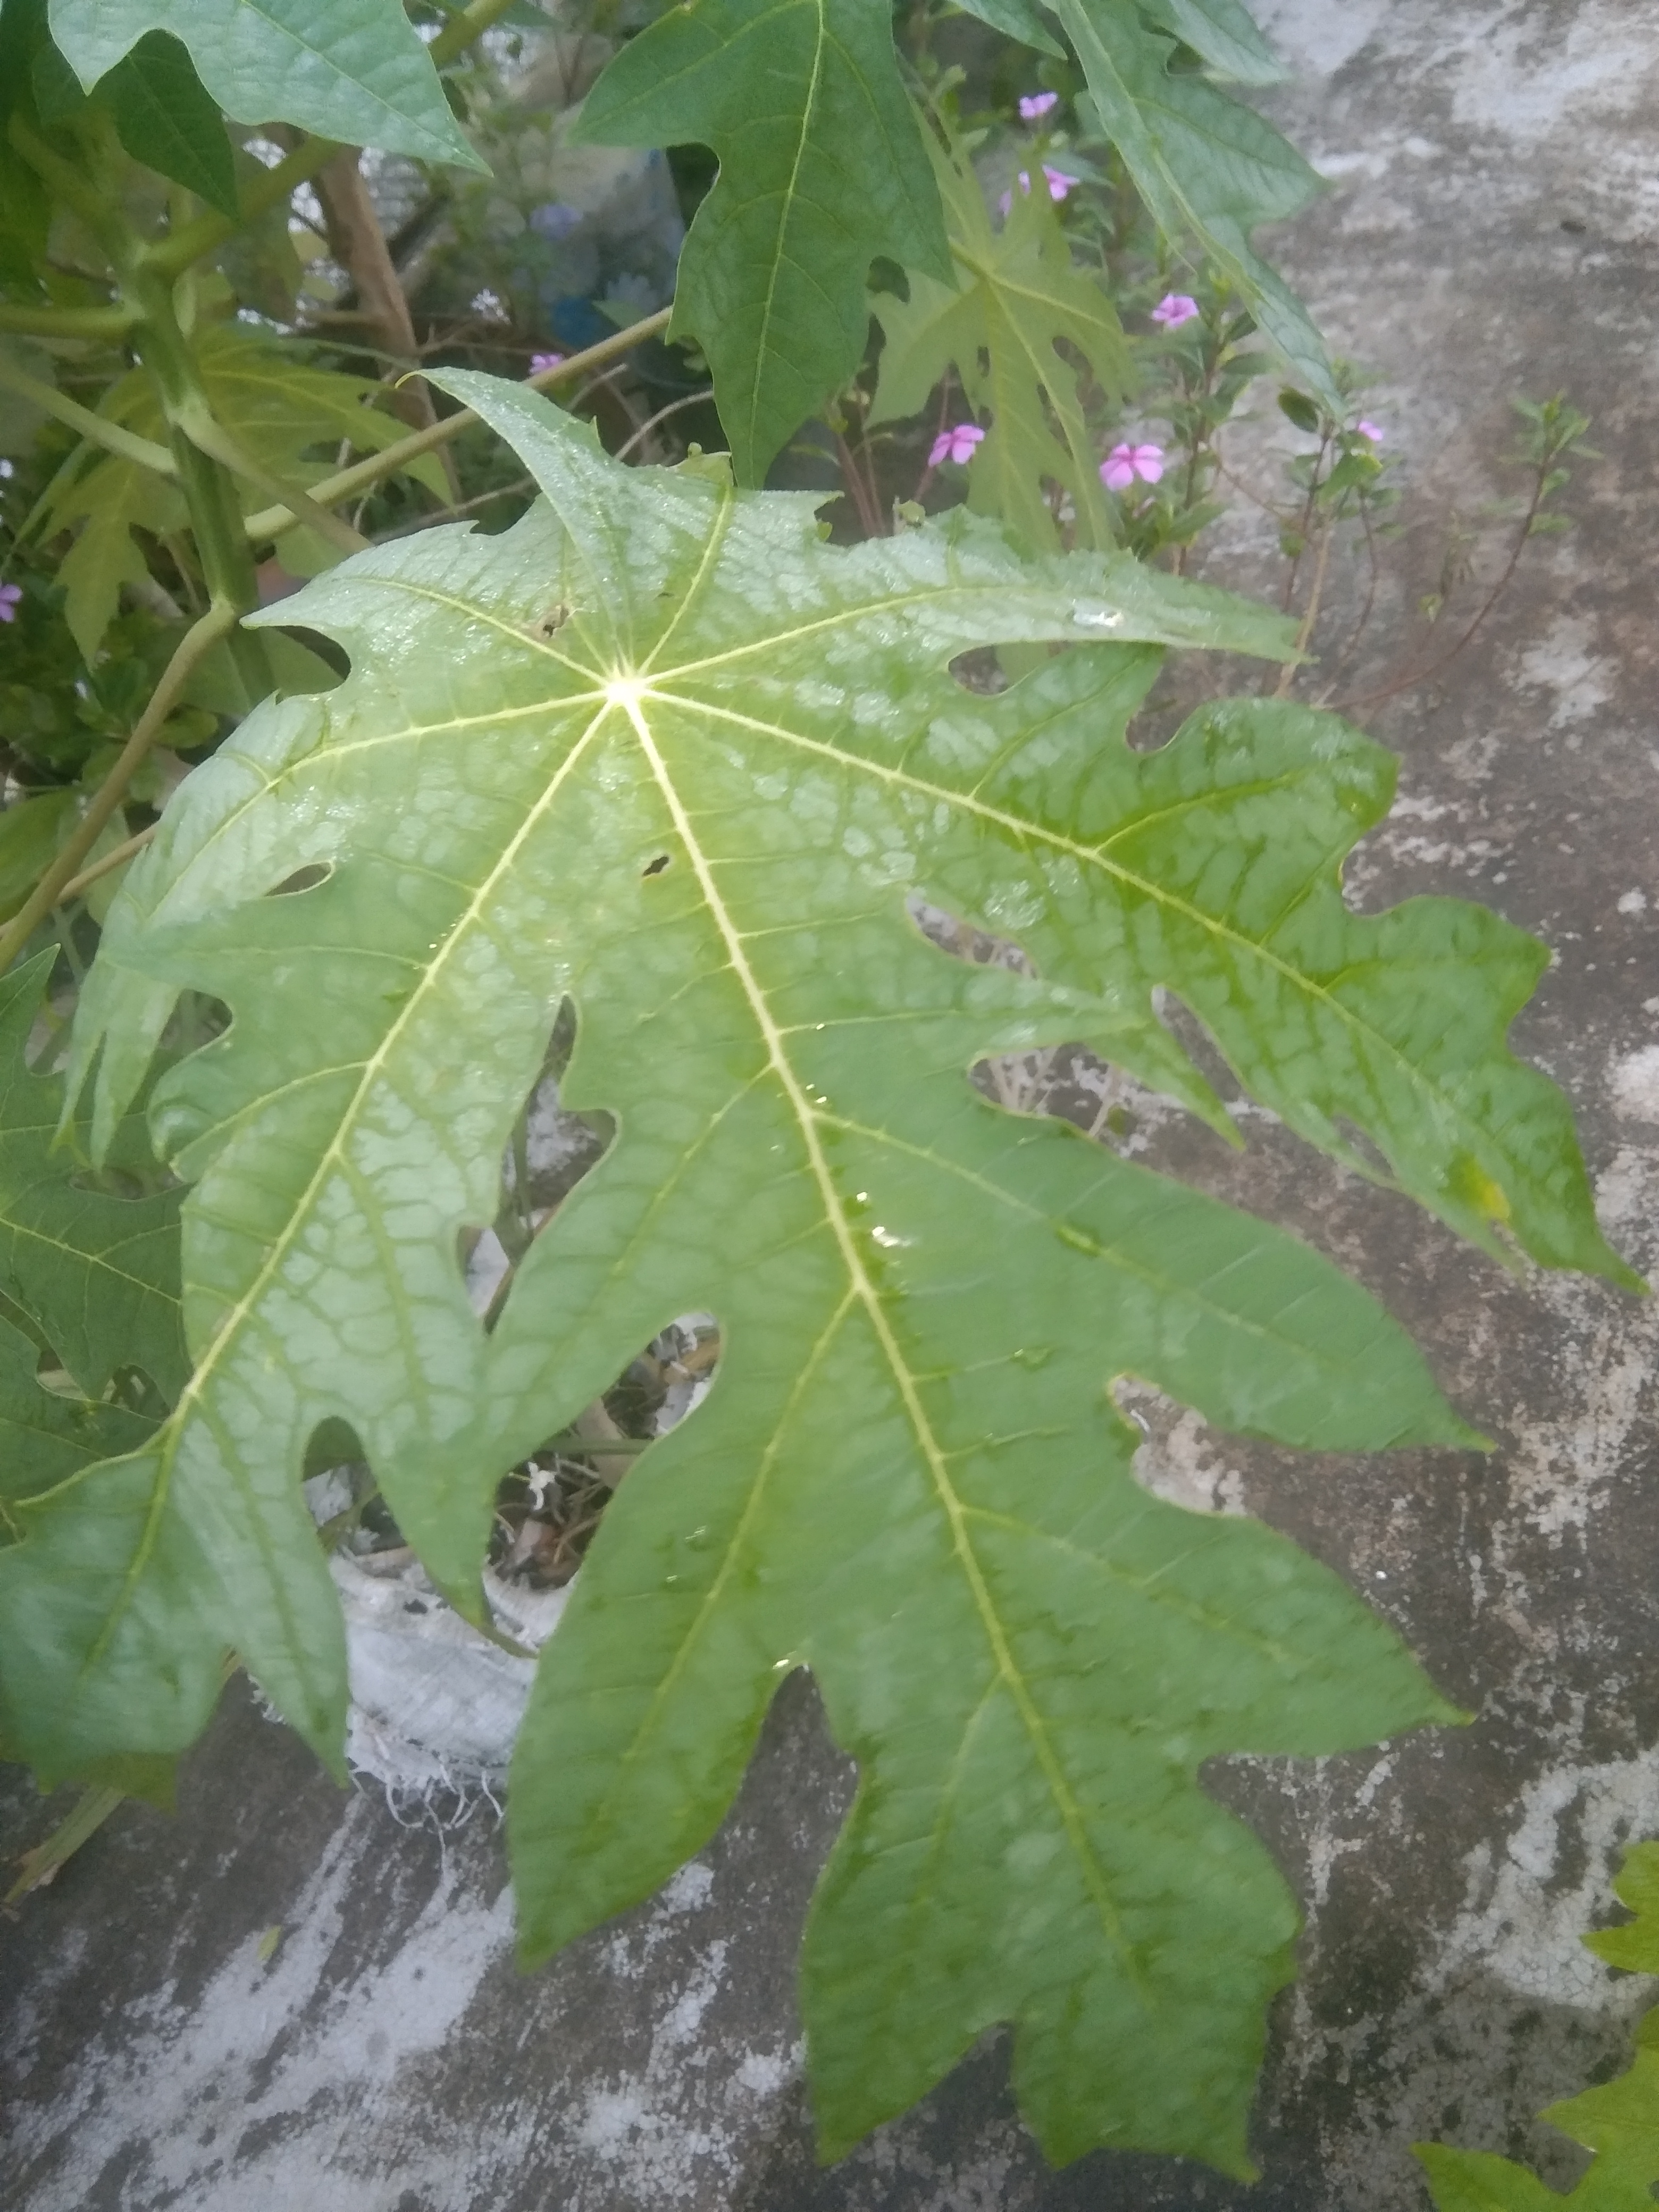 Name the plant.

papaya
